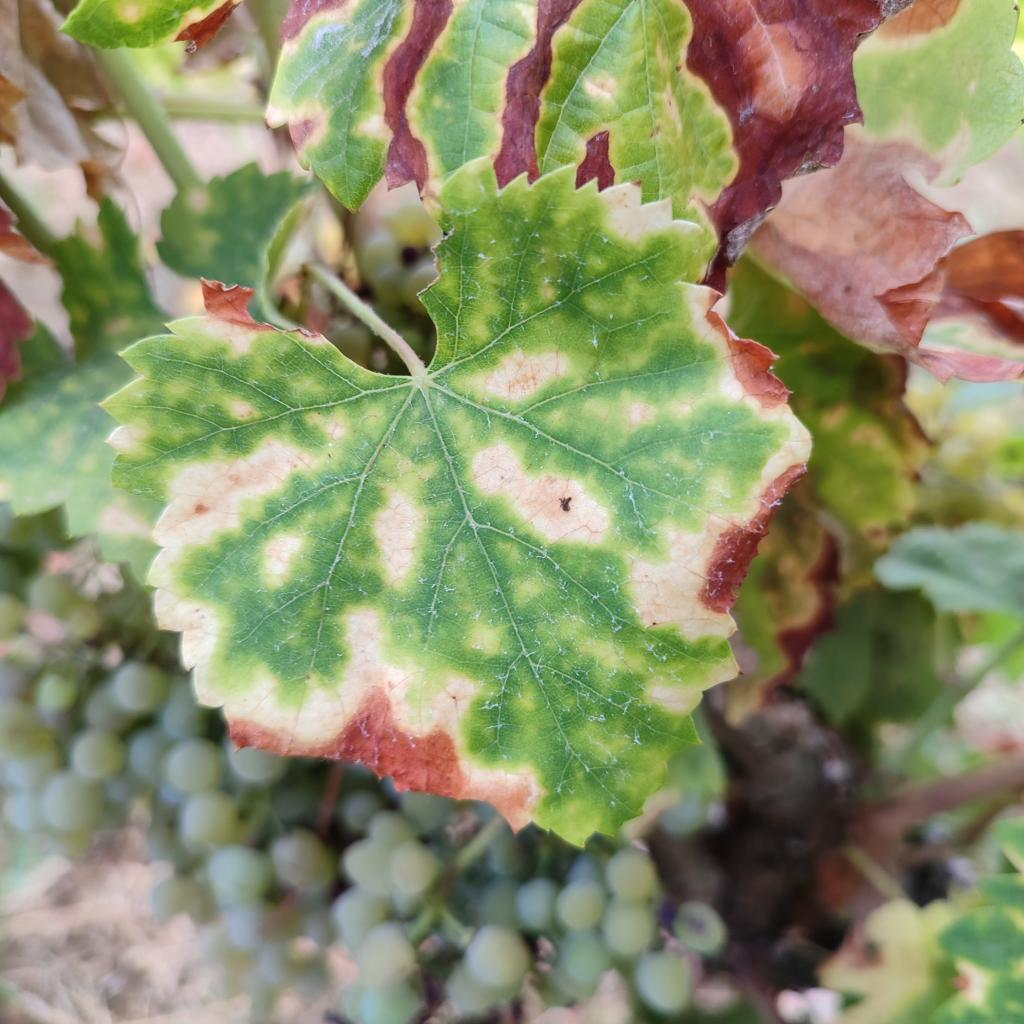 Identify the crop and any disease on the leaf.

grapevine, esca complex
